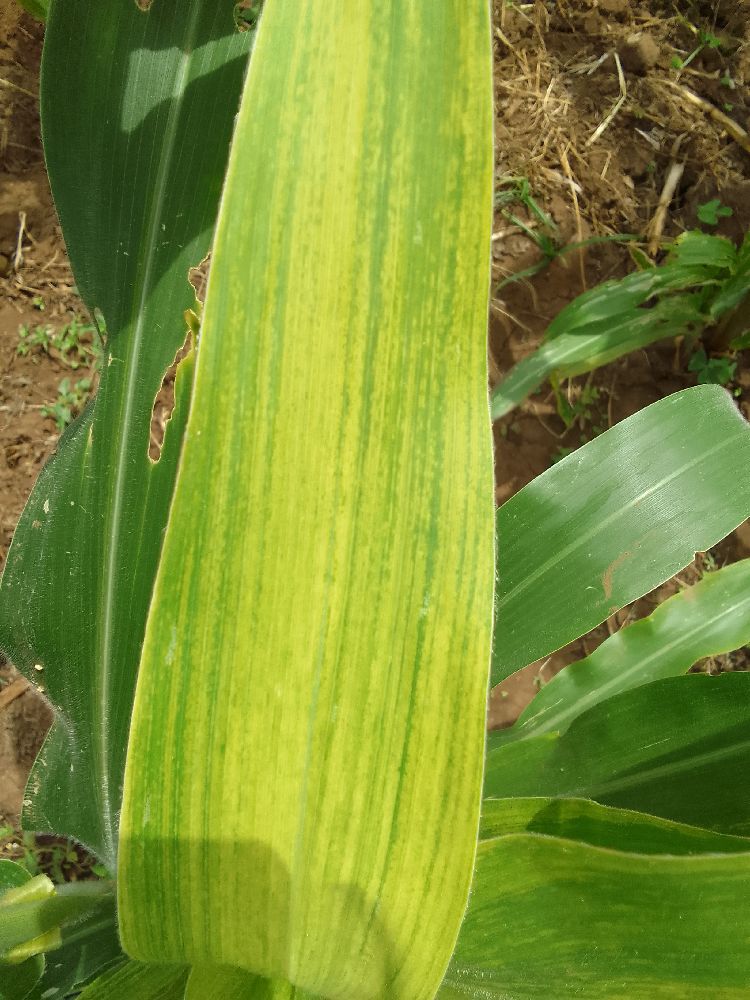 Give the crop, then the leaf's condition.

maize, maize lethal necrosis
